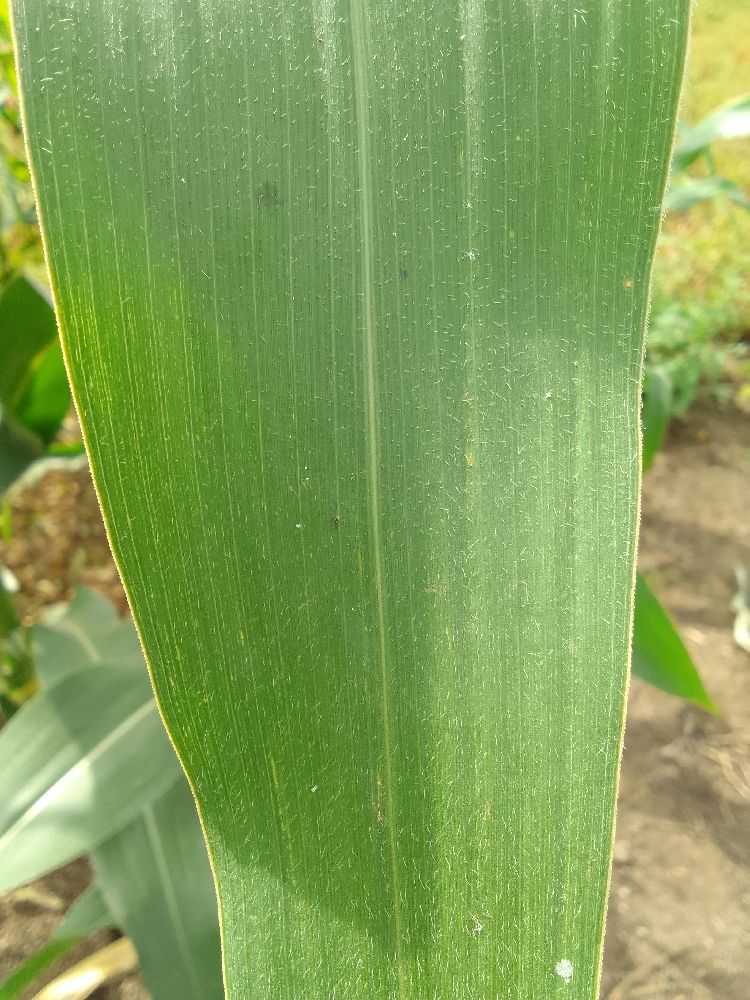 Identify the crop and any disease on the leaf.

maize, healthy
